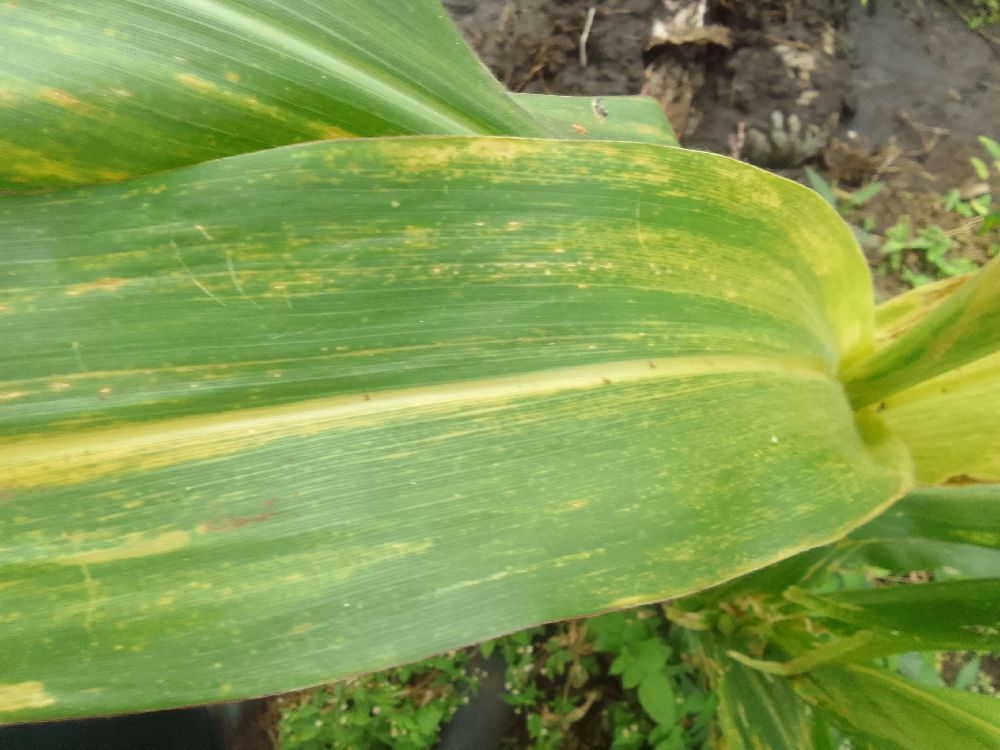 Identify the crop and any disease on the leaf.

maize, maize lethal necrosis
